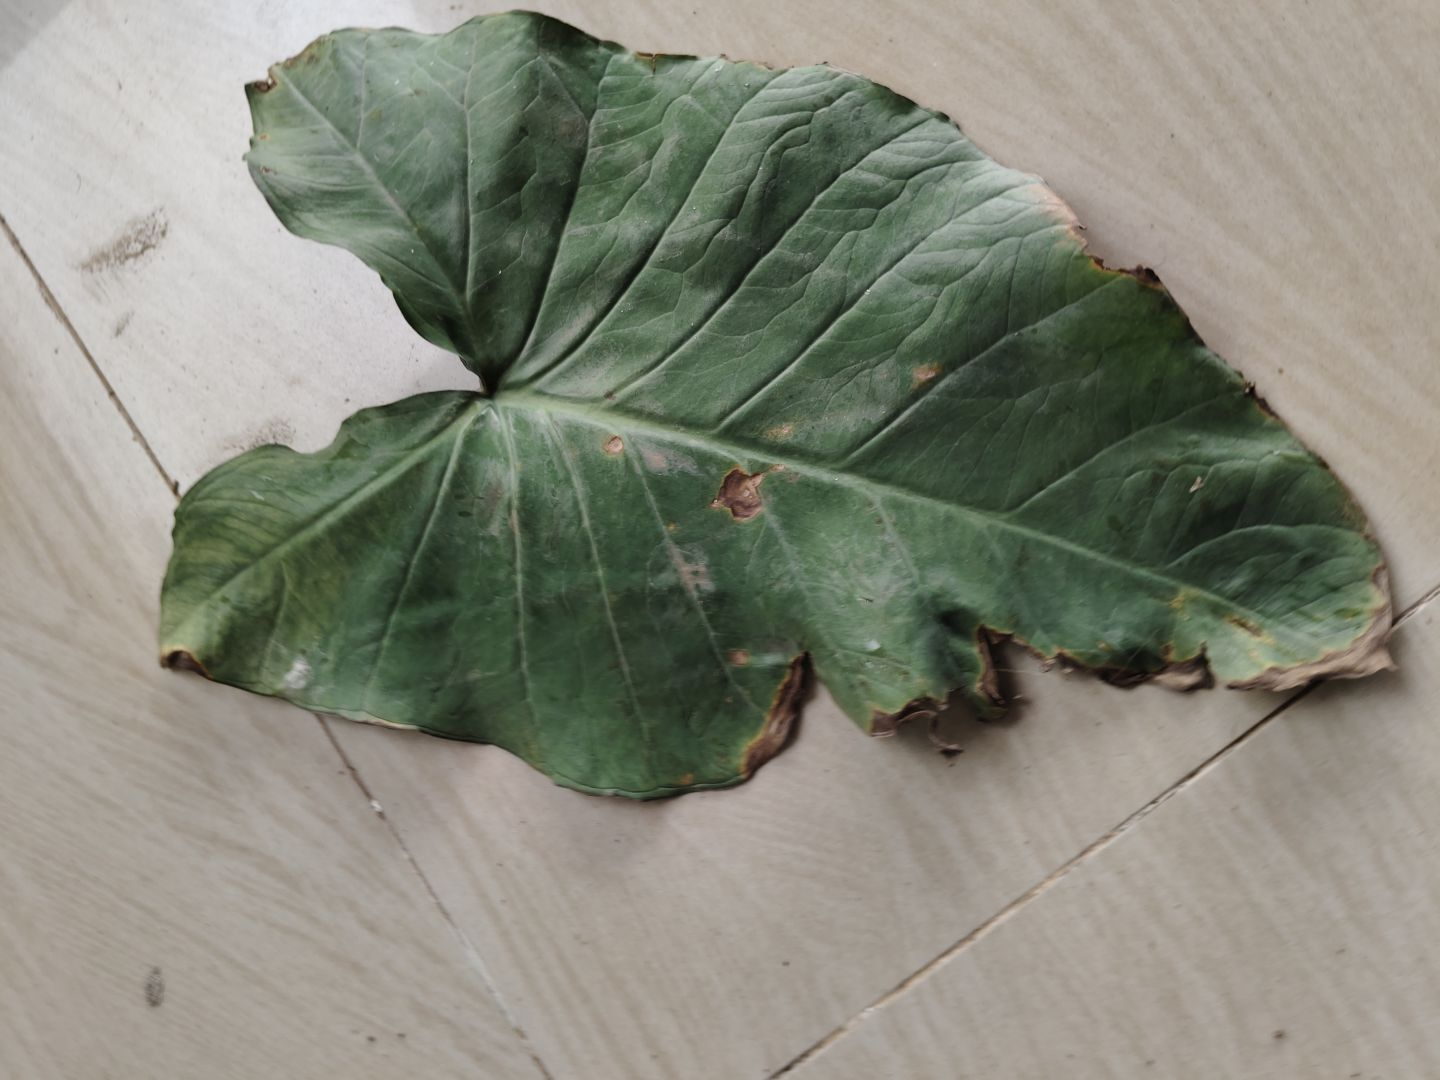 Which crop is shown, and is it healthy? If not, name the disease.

taro, leaf blight
